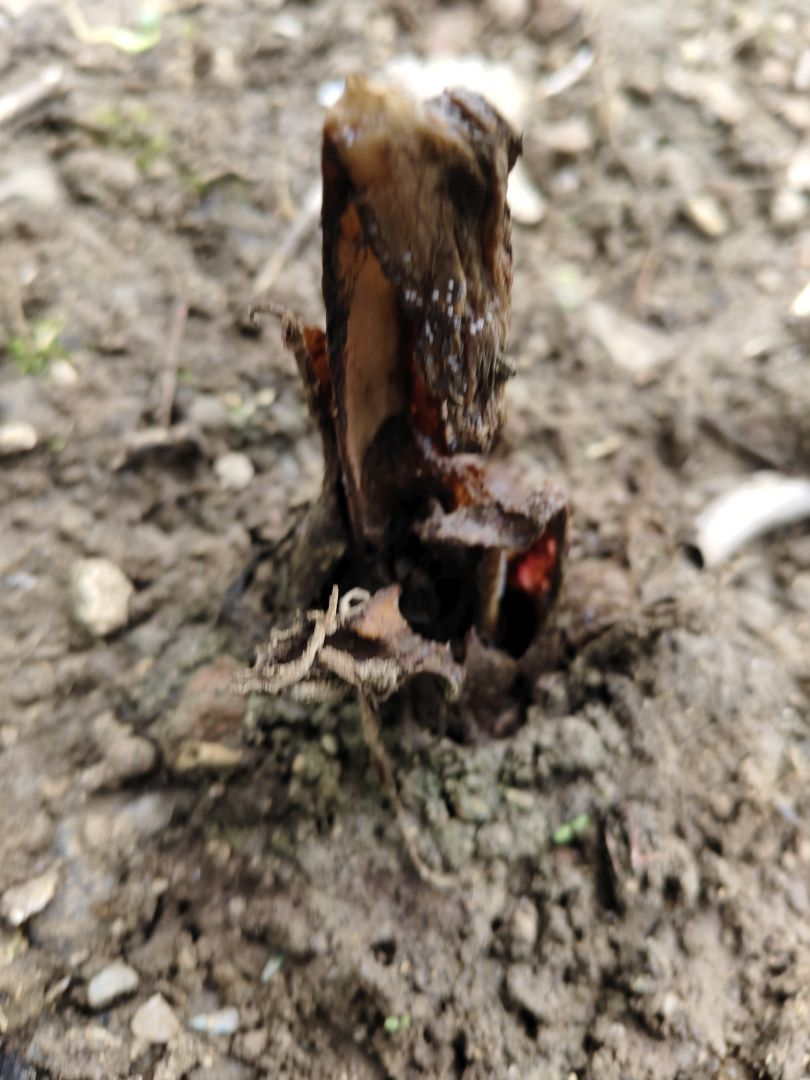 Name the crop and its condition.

taro, root rot
